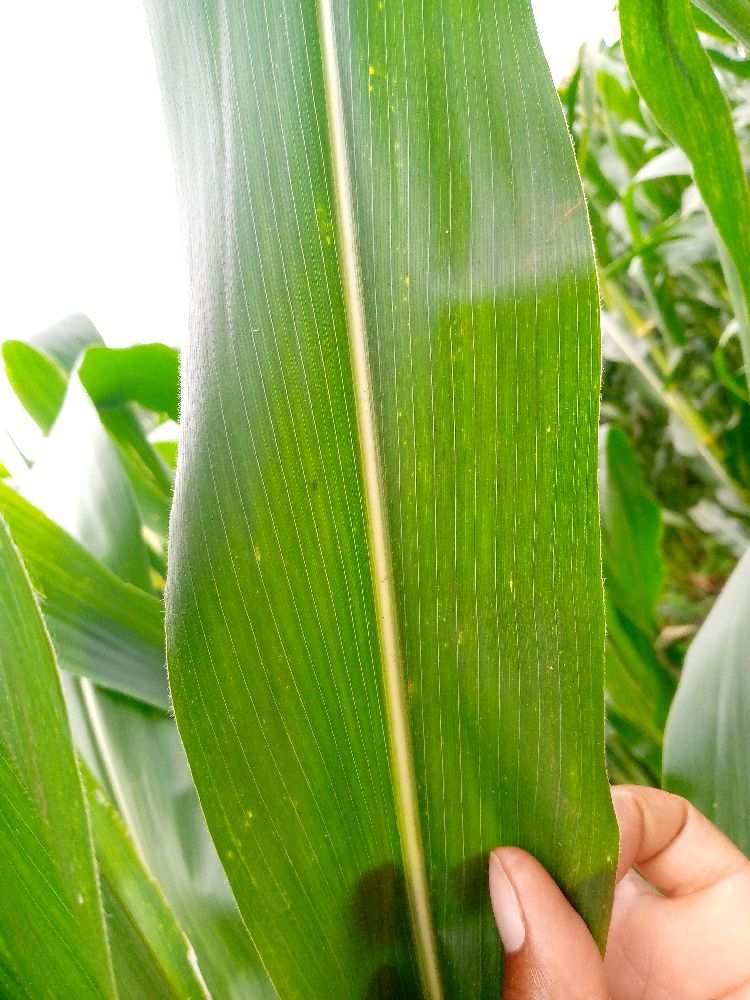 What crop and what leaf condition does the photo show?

maize, healthy
